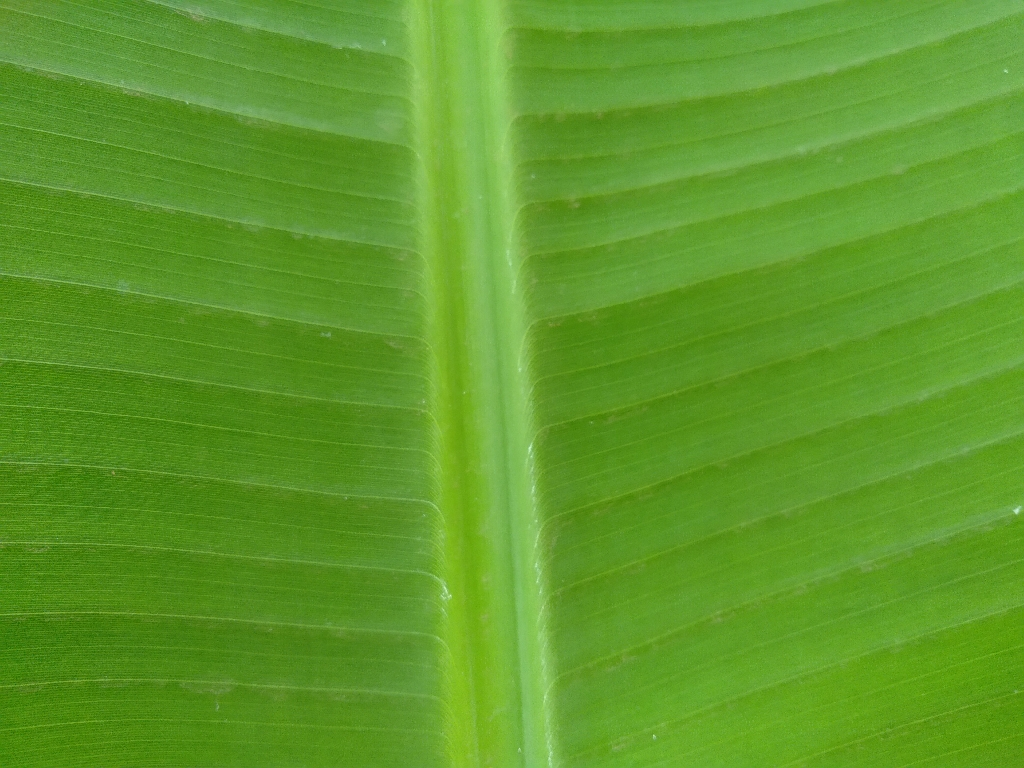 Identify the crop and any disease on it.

banana, healthy
